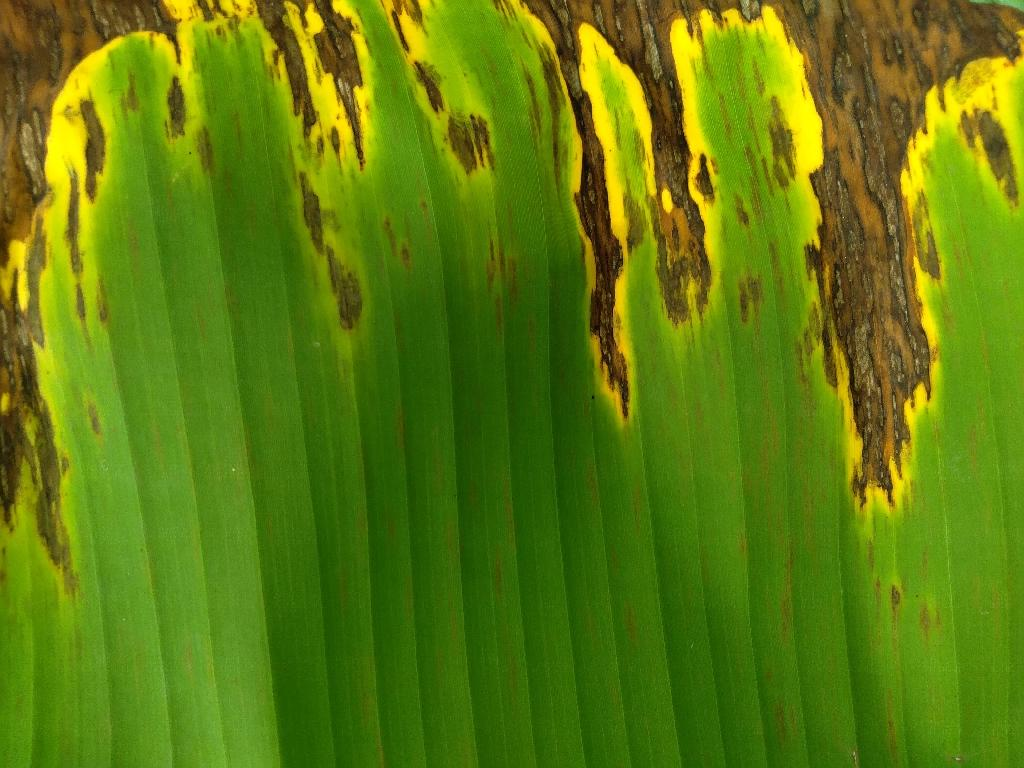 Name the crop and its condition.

banana, black sigatoka
